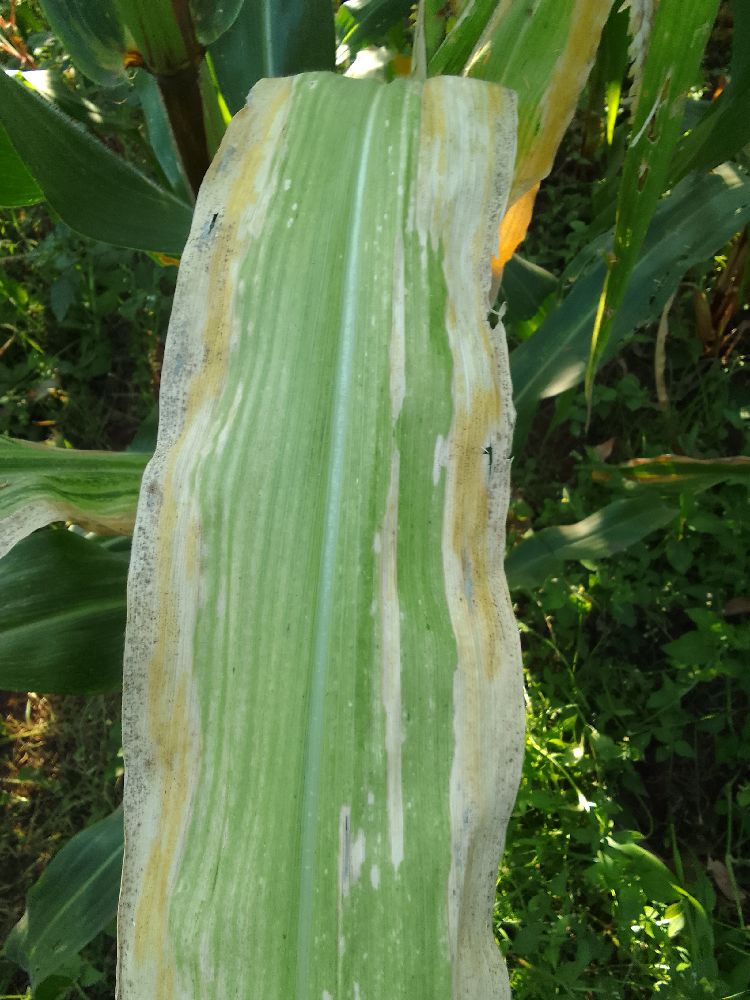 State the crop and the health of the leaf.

maize, maize lethal necrosis
